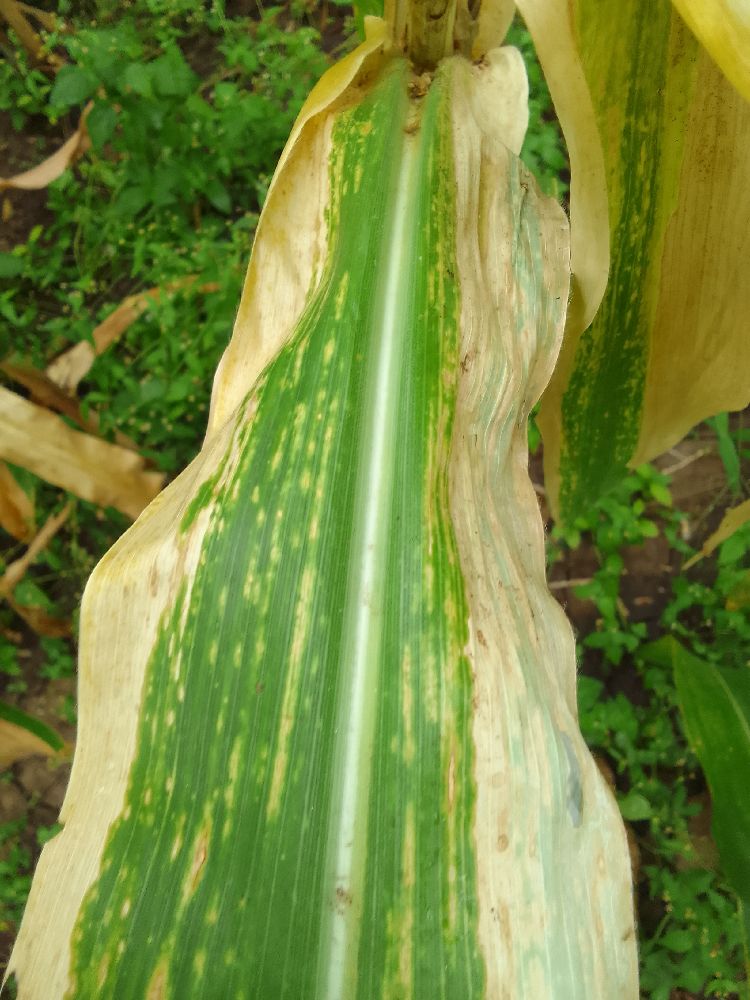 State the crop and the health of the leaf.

maize, maize lethal necrosis
